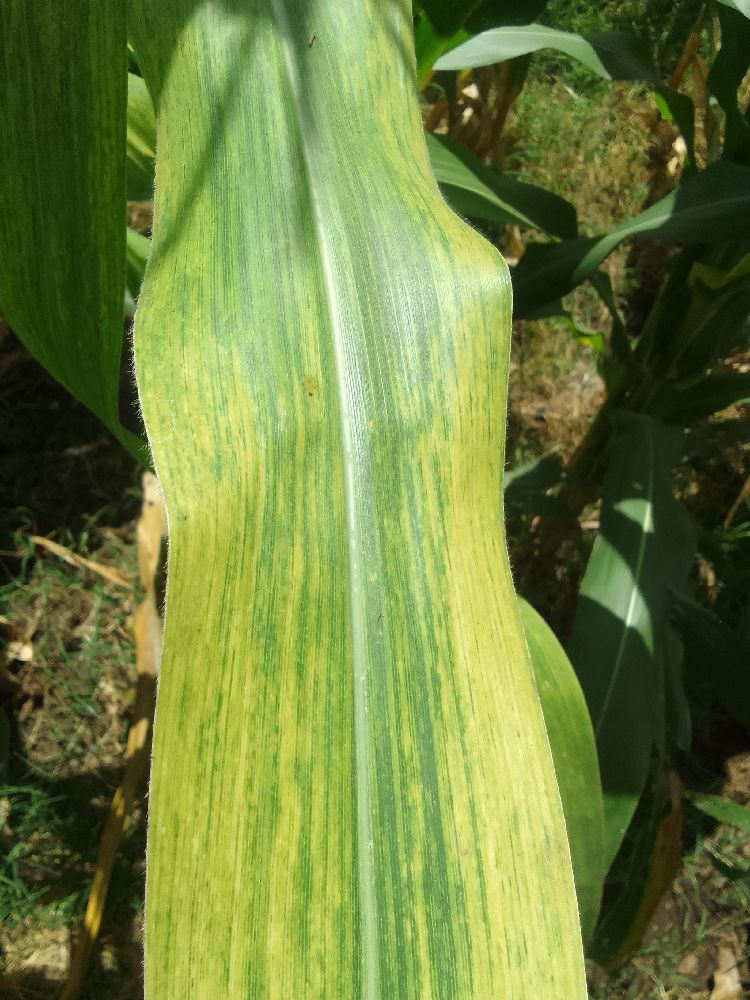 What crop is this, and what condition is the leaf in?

maize, maize lethal necrosis
